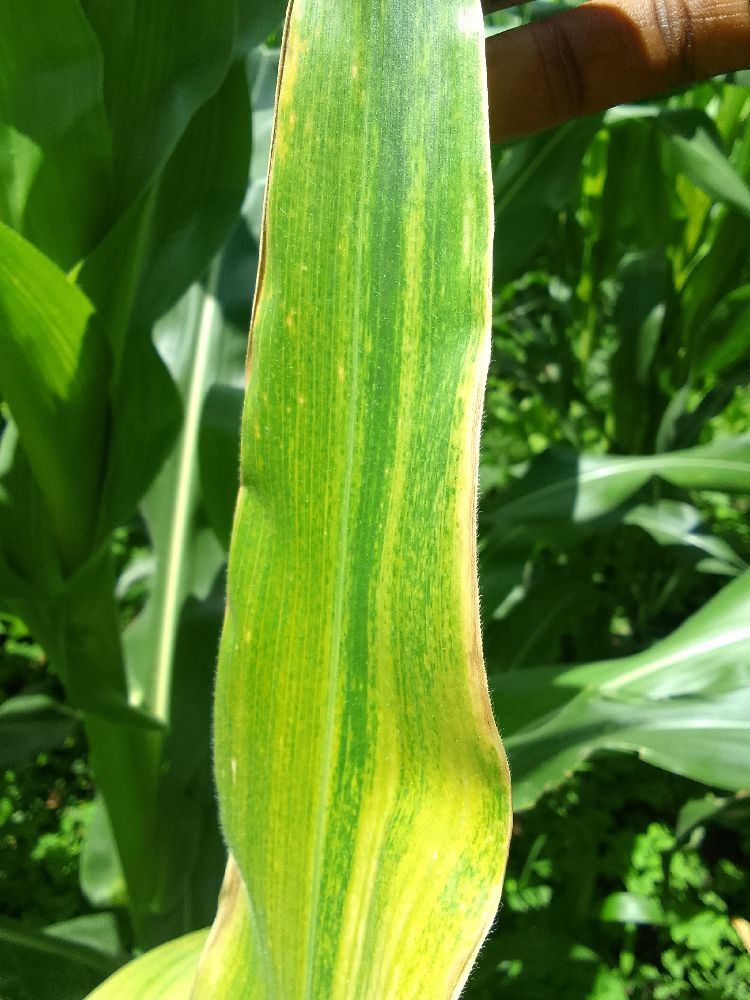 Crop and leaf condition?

maize, maize lethal necrosis
